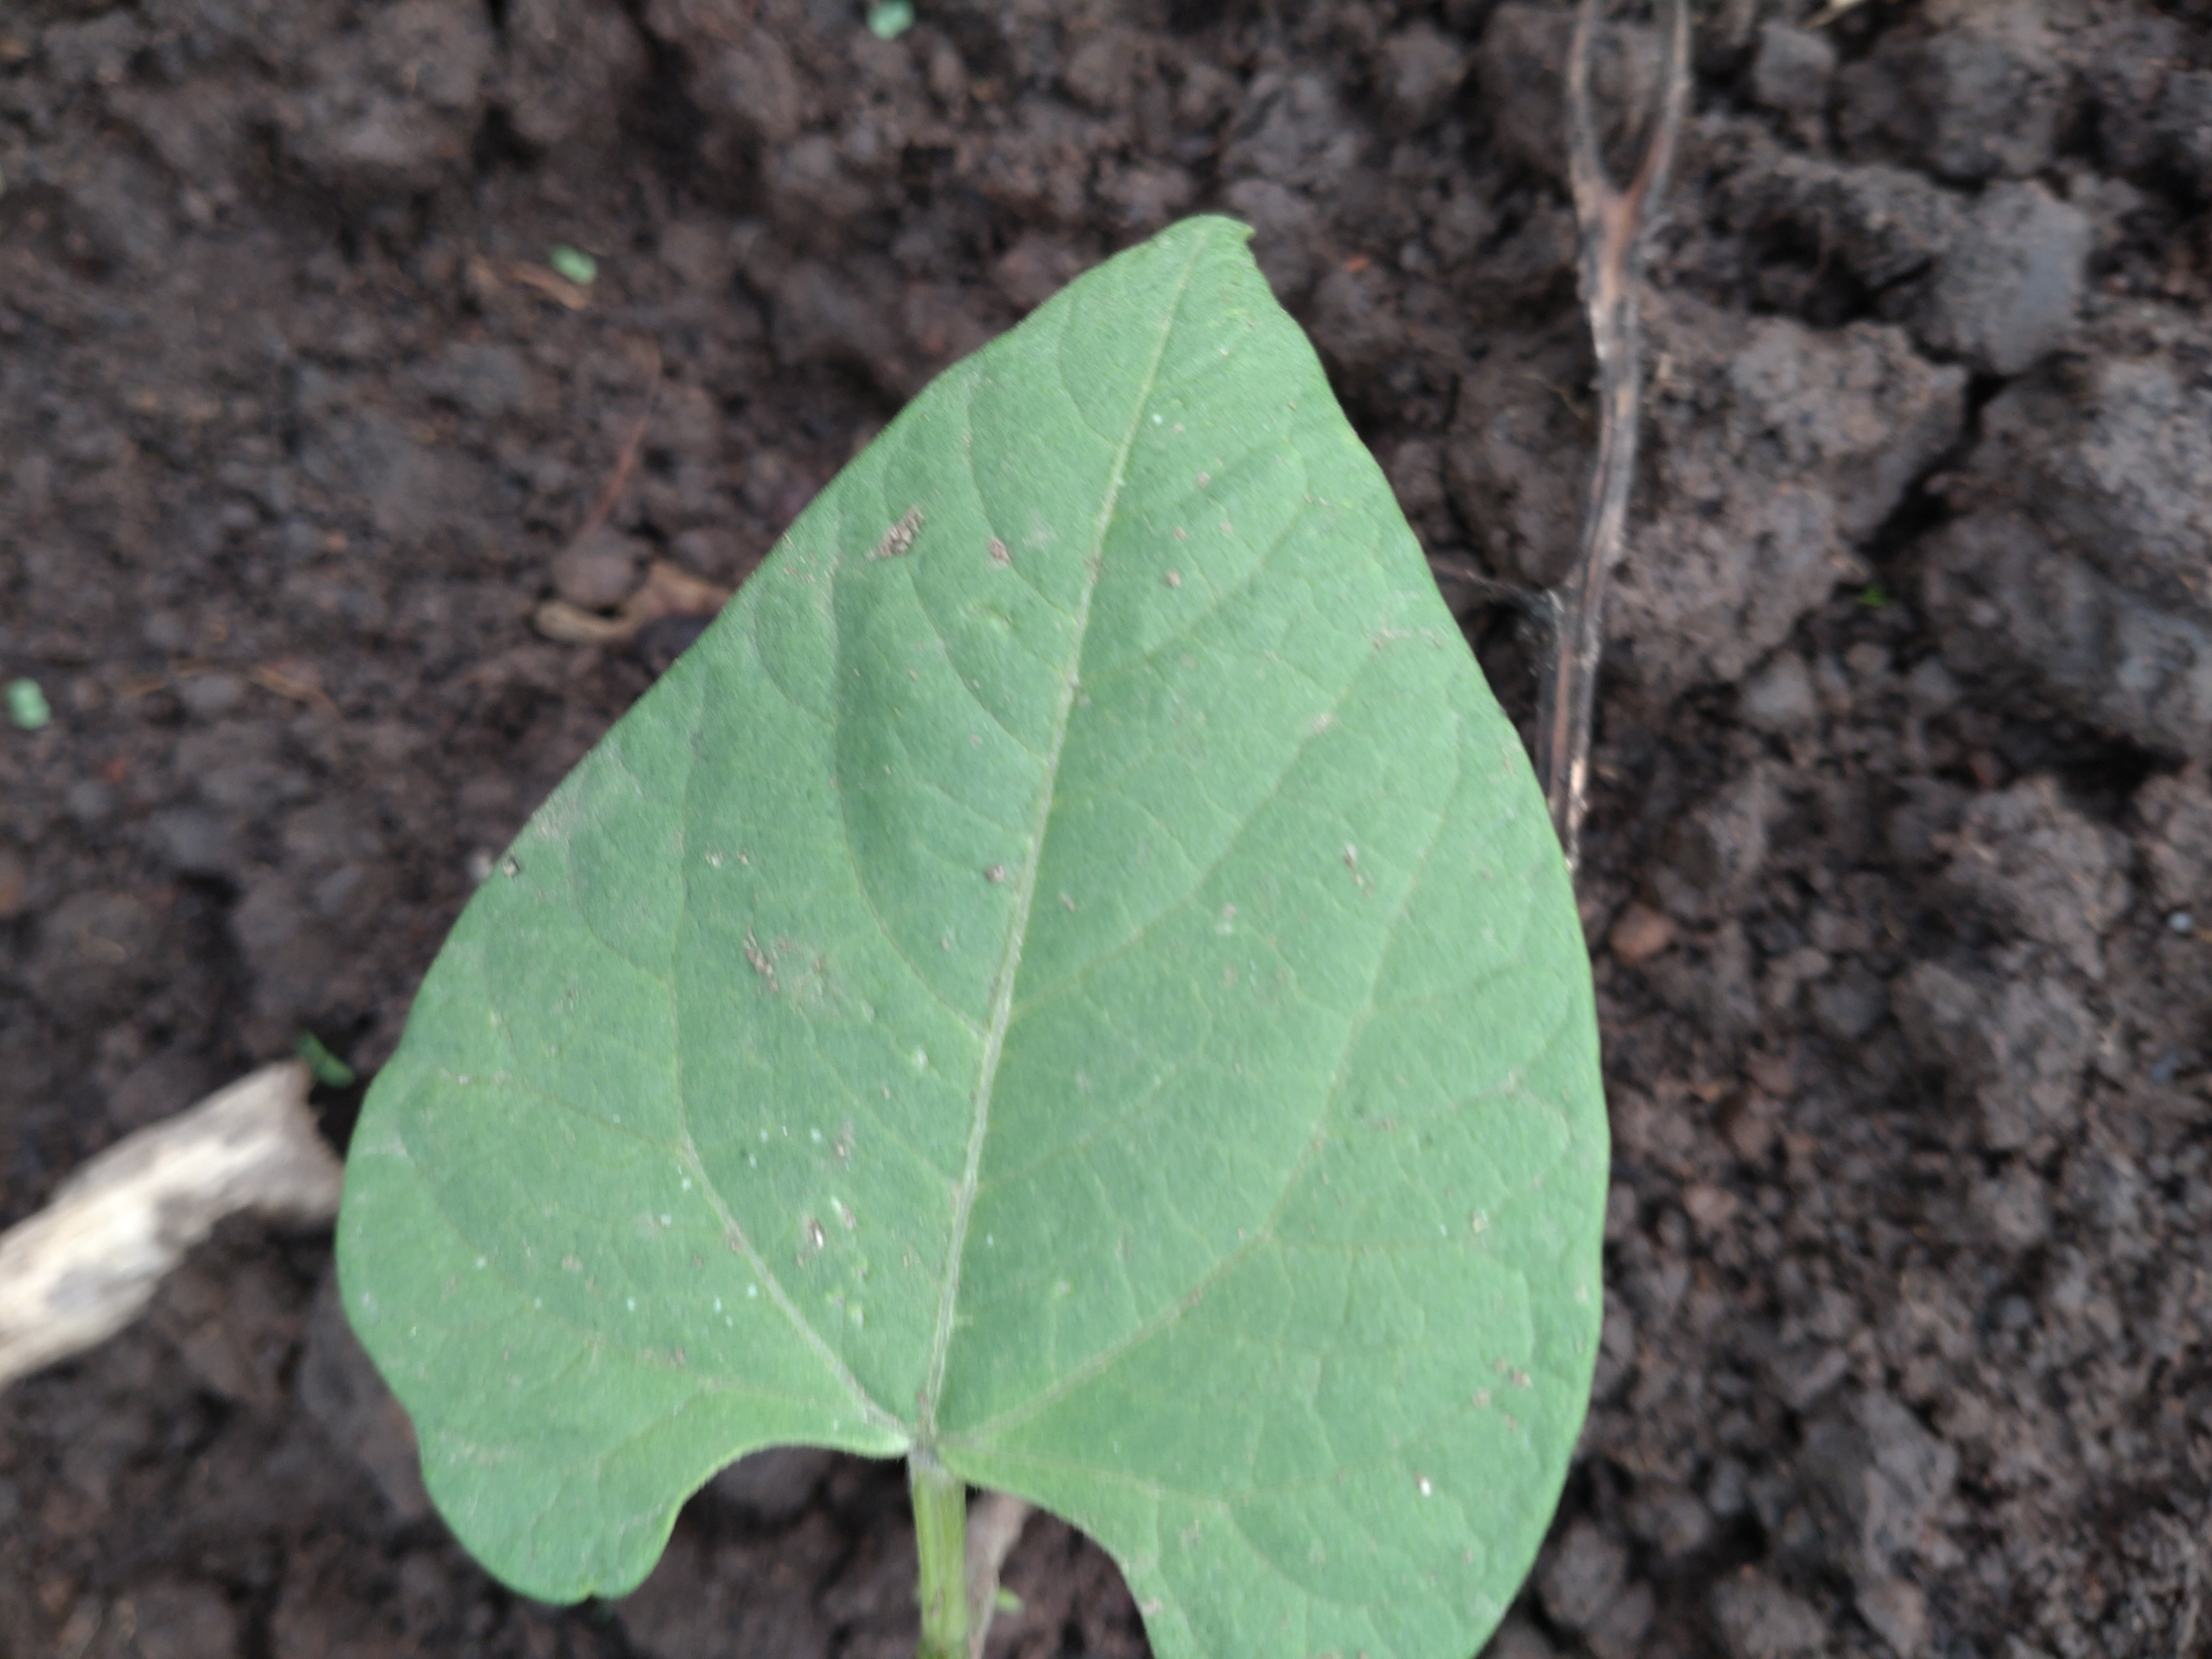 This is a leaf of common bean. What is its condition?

healthy
